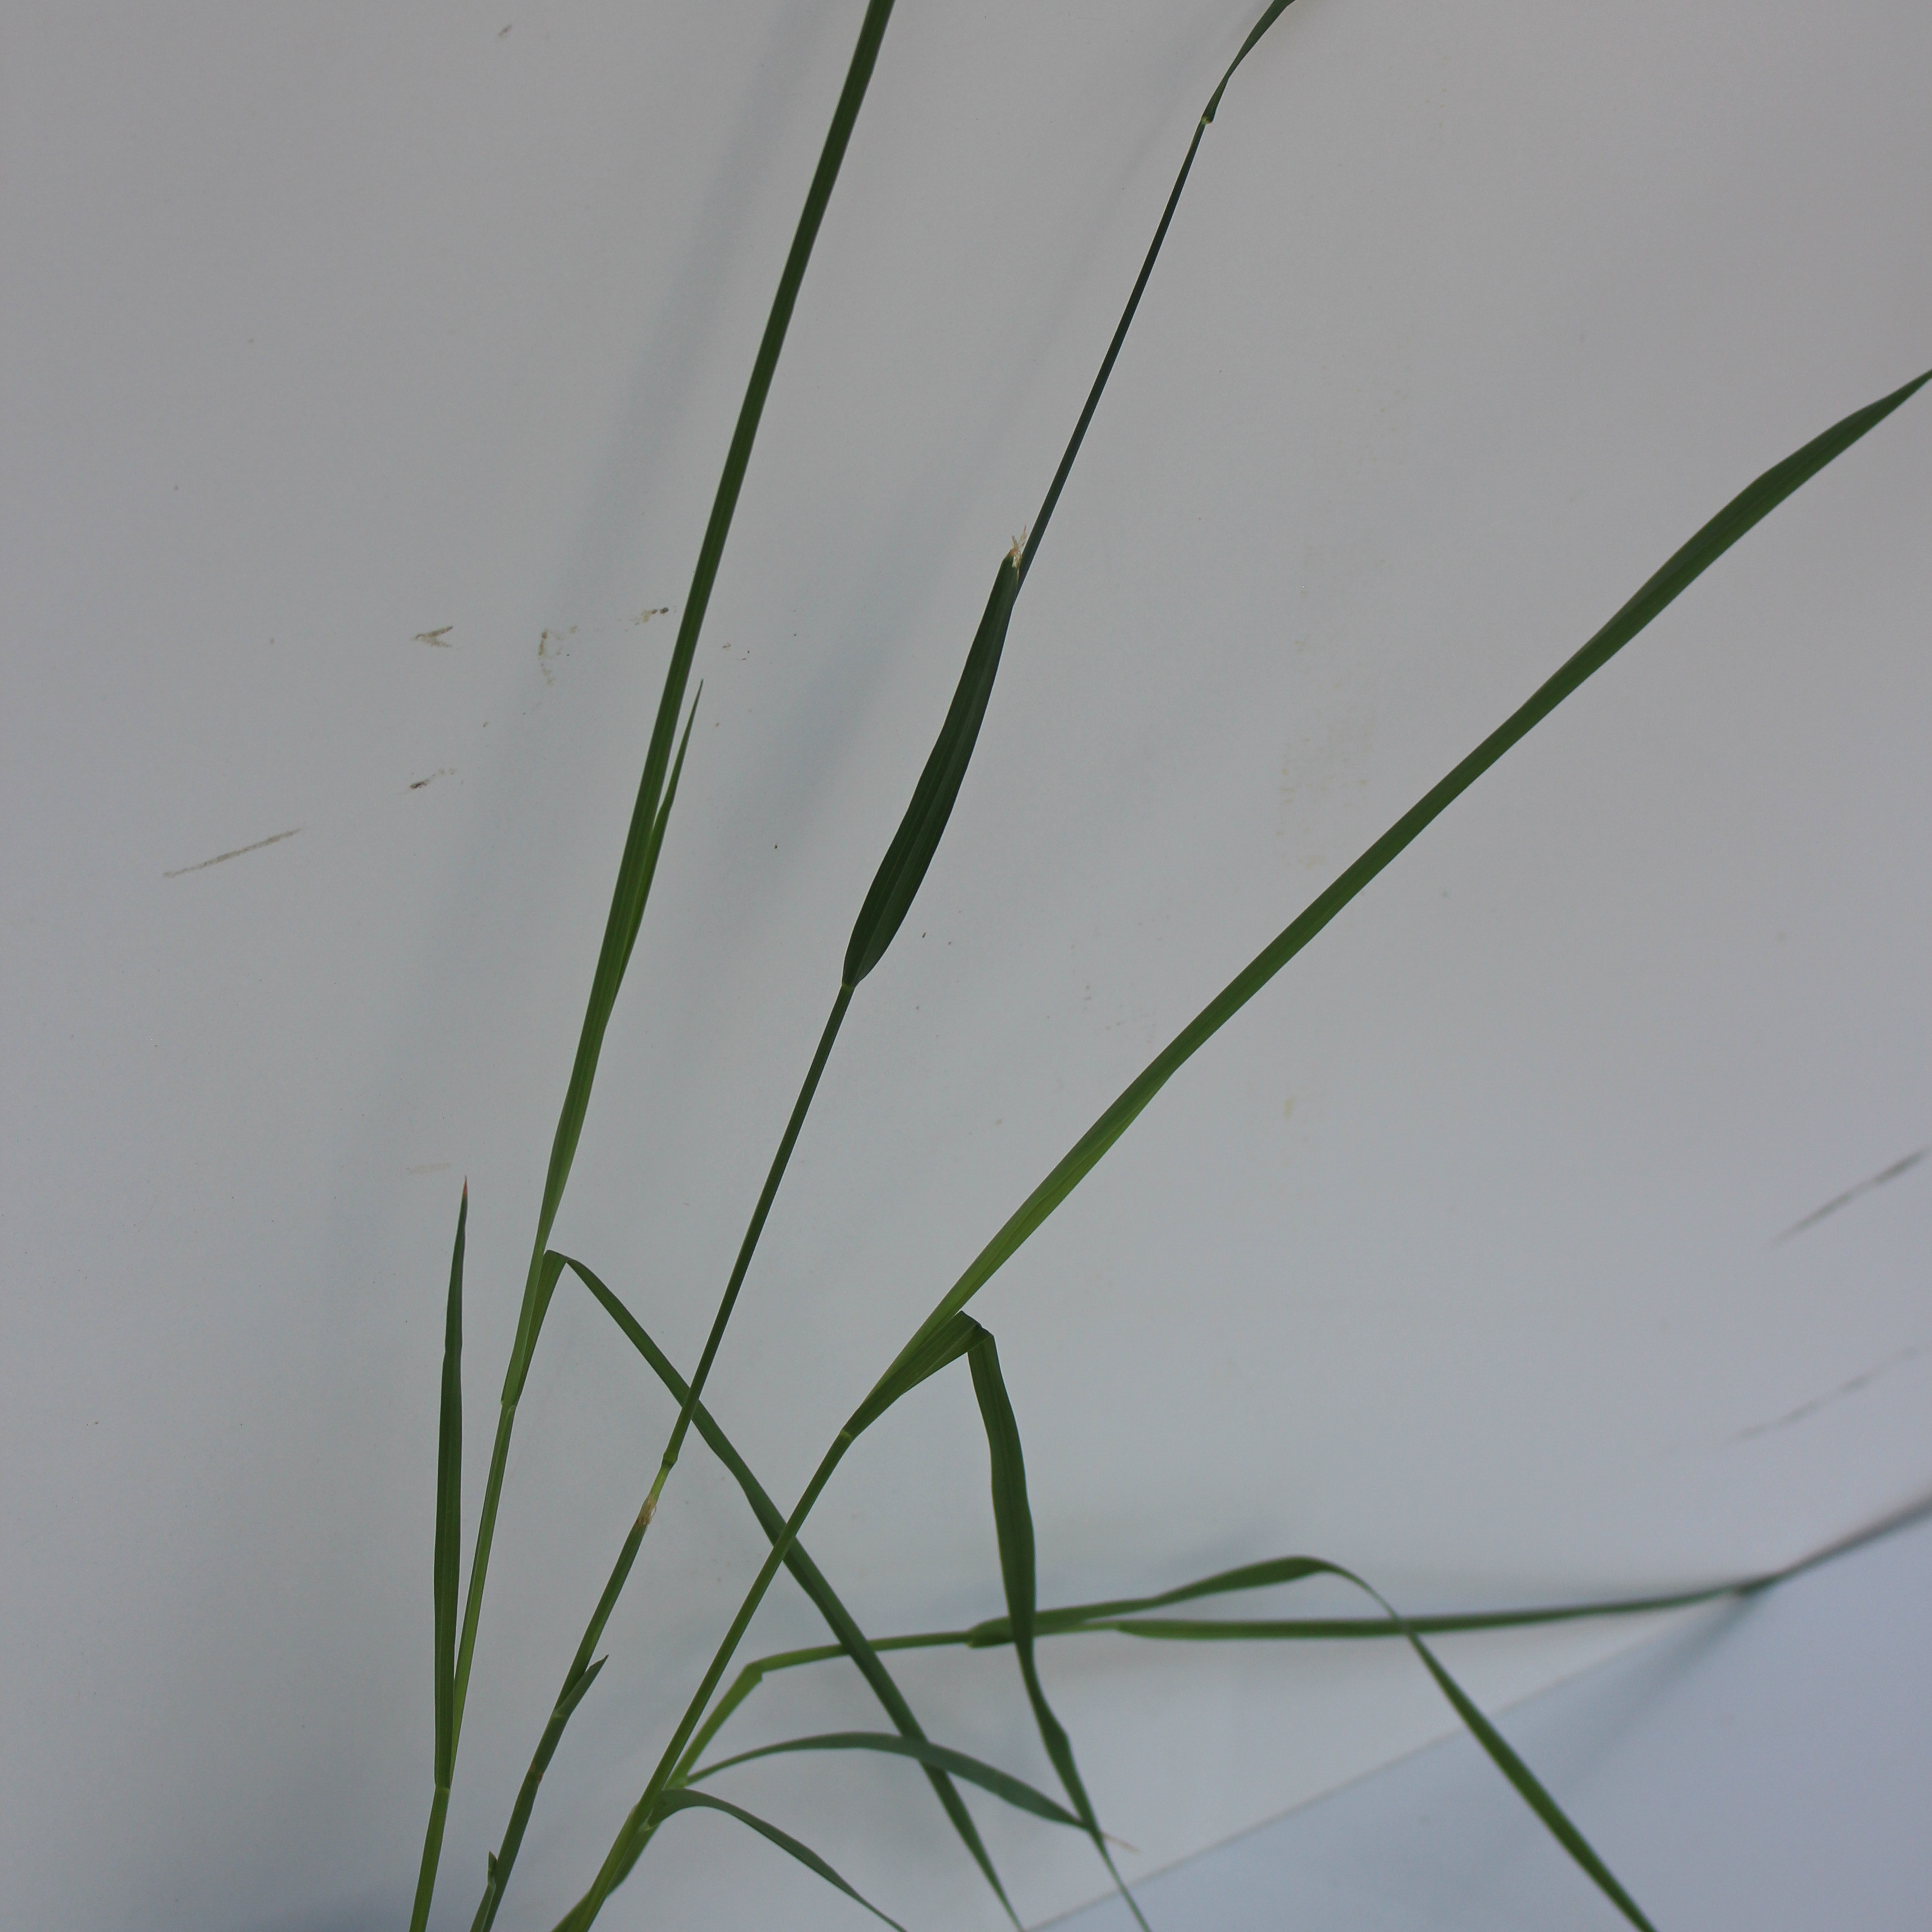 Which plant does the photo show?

Avena sterilis
